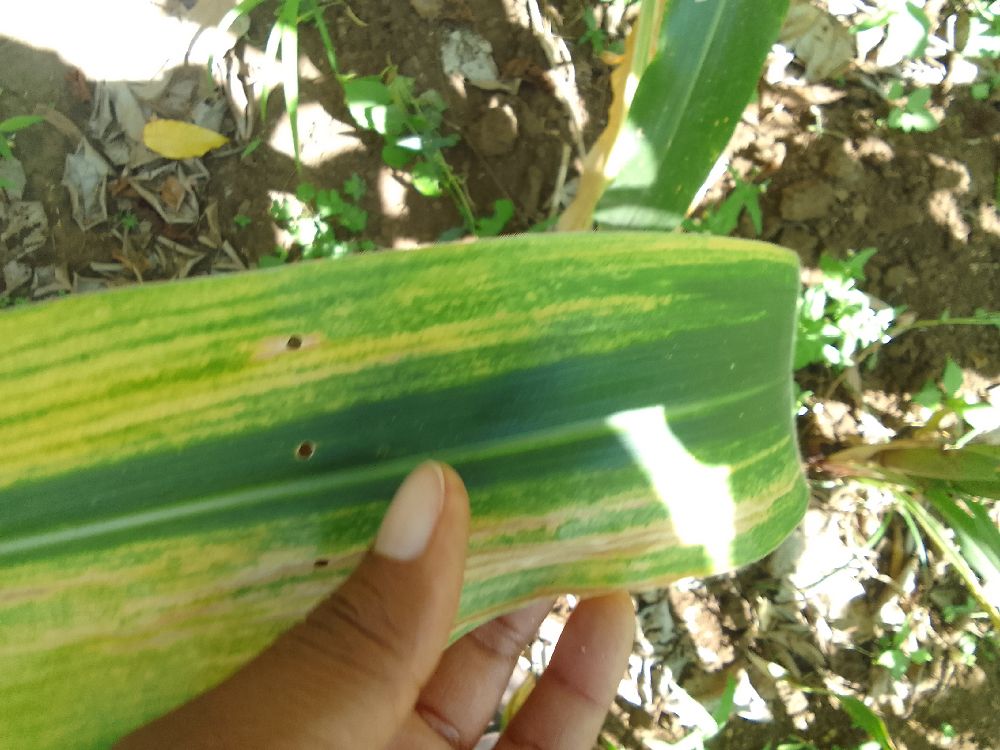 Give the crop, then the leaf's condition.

maize, maize lethal necrosis
